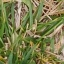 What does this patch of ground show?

grass
